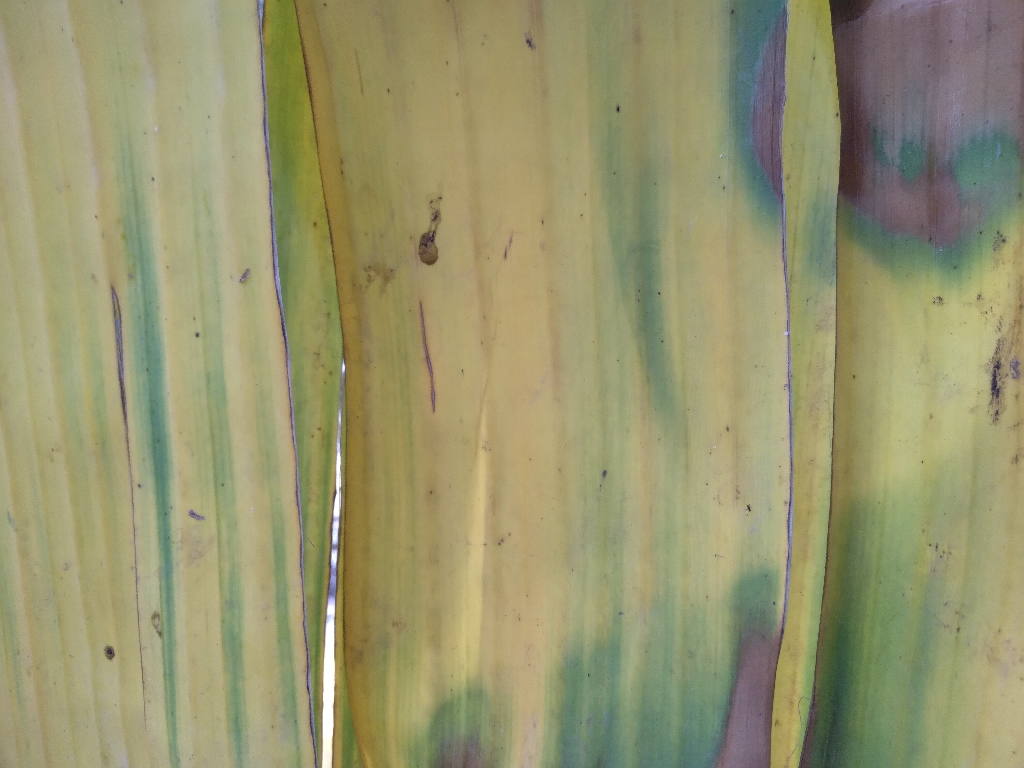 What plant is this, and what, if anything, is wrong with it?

banana, fusarium wilt race 1
